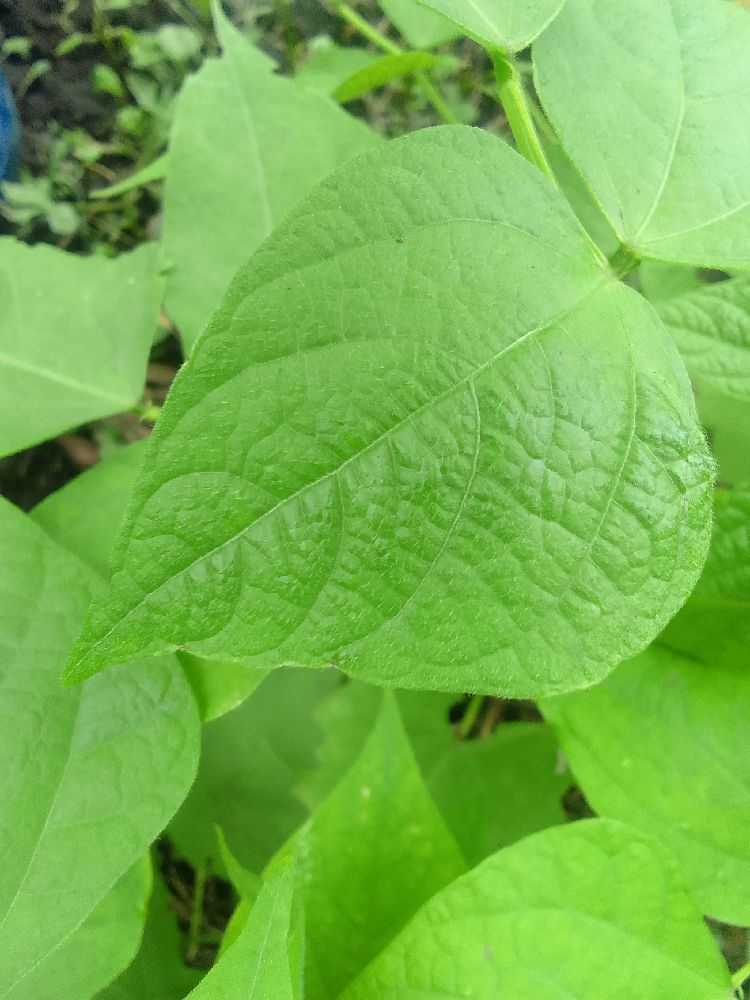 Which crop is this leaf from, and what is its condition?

common bean, healthy
